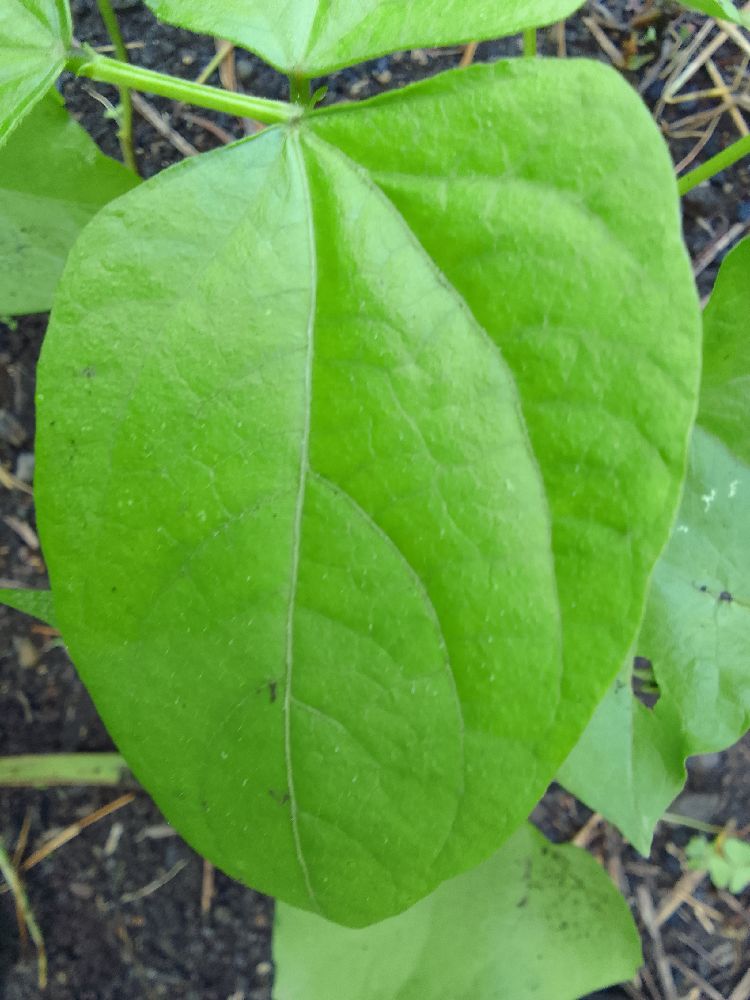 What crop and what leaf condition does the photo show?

common bean, healthy
